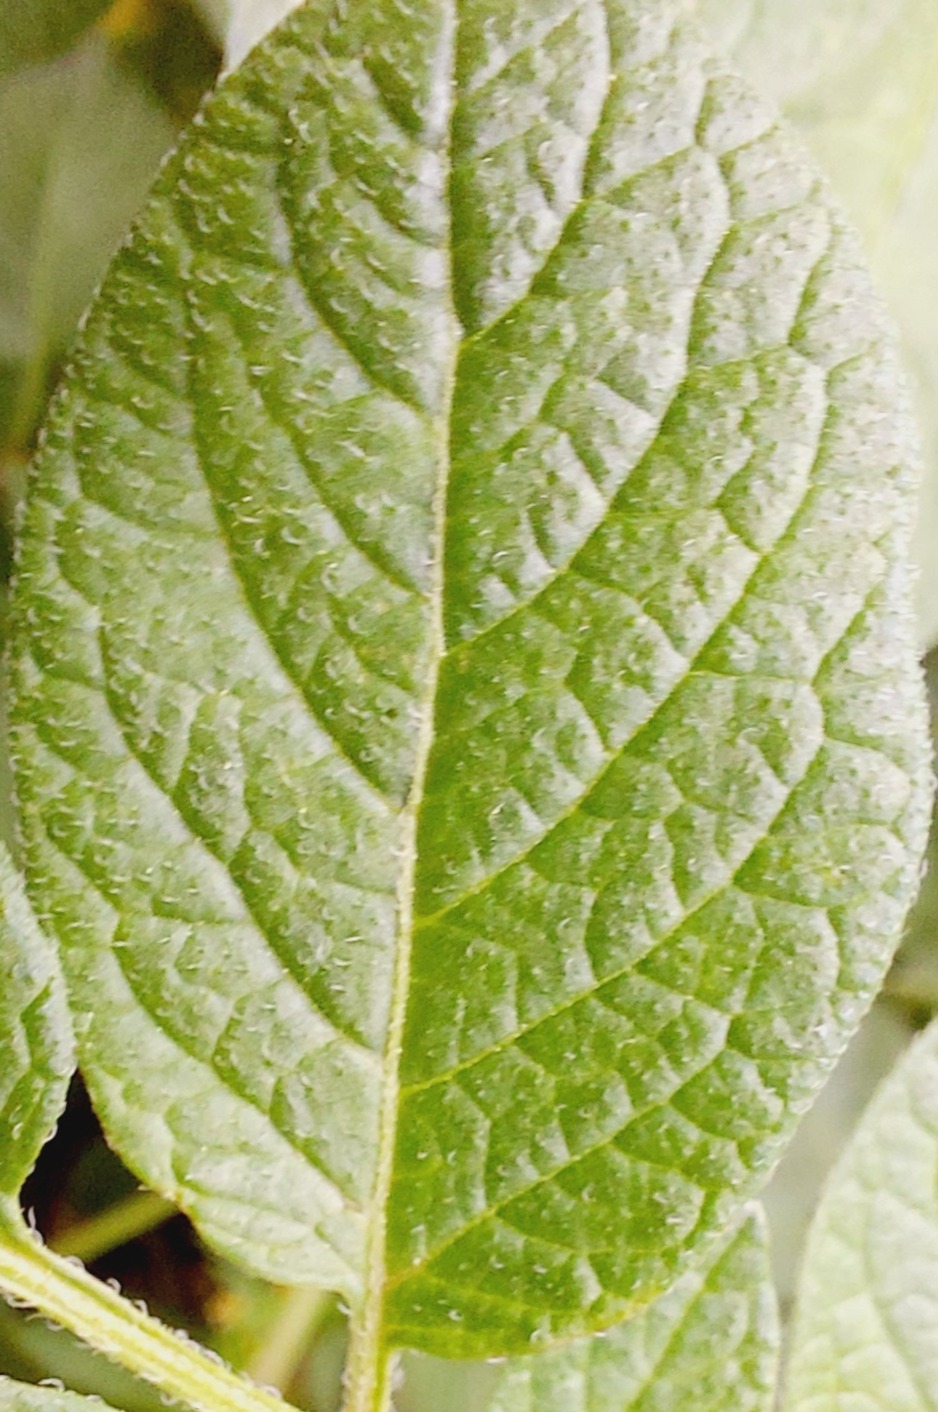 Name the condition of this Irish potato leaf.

healthy
